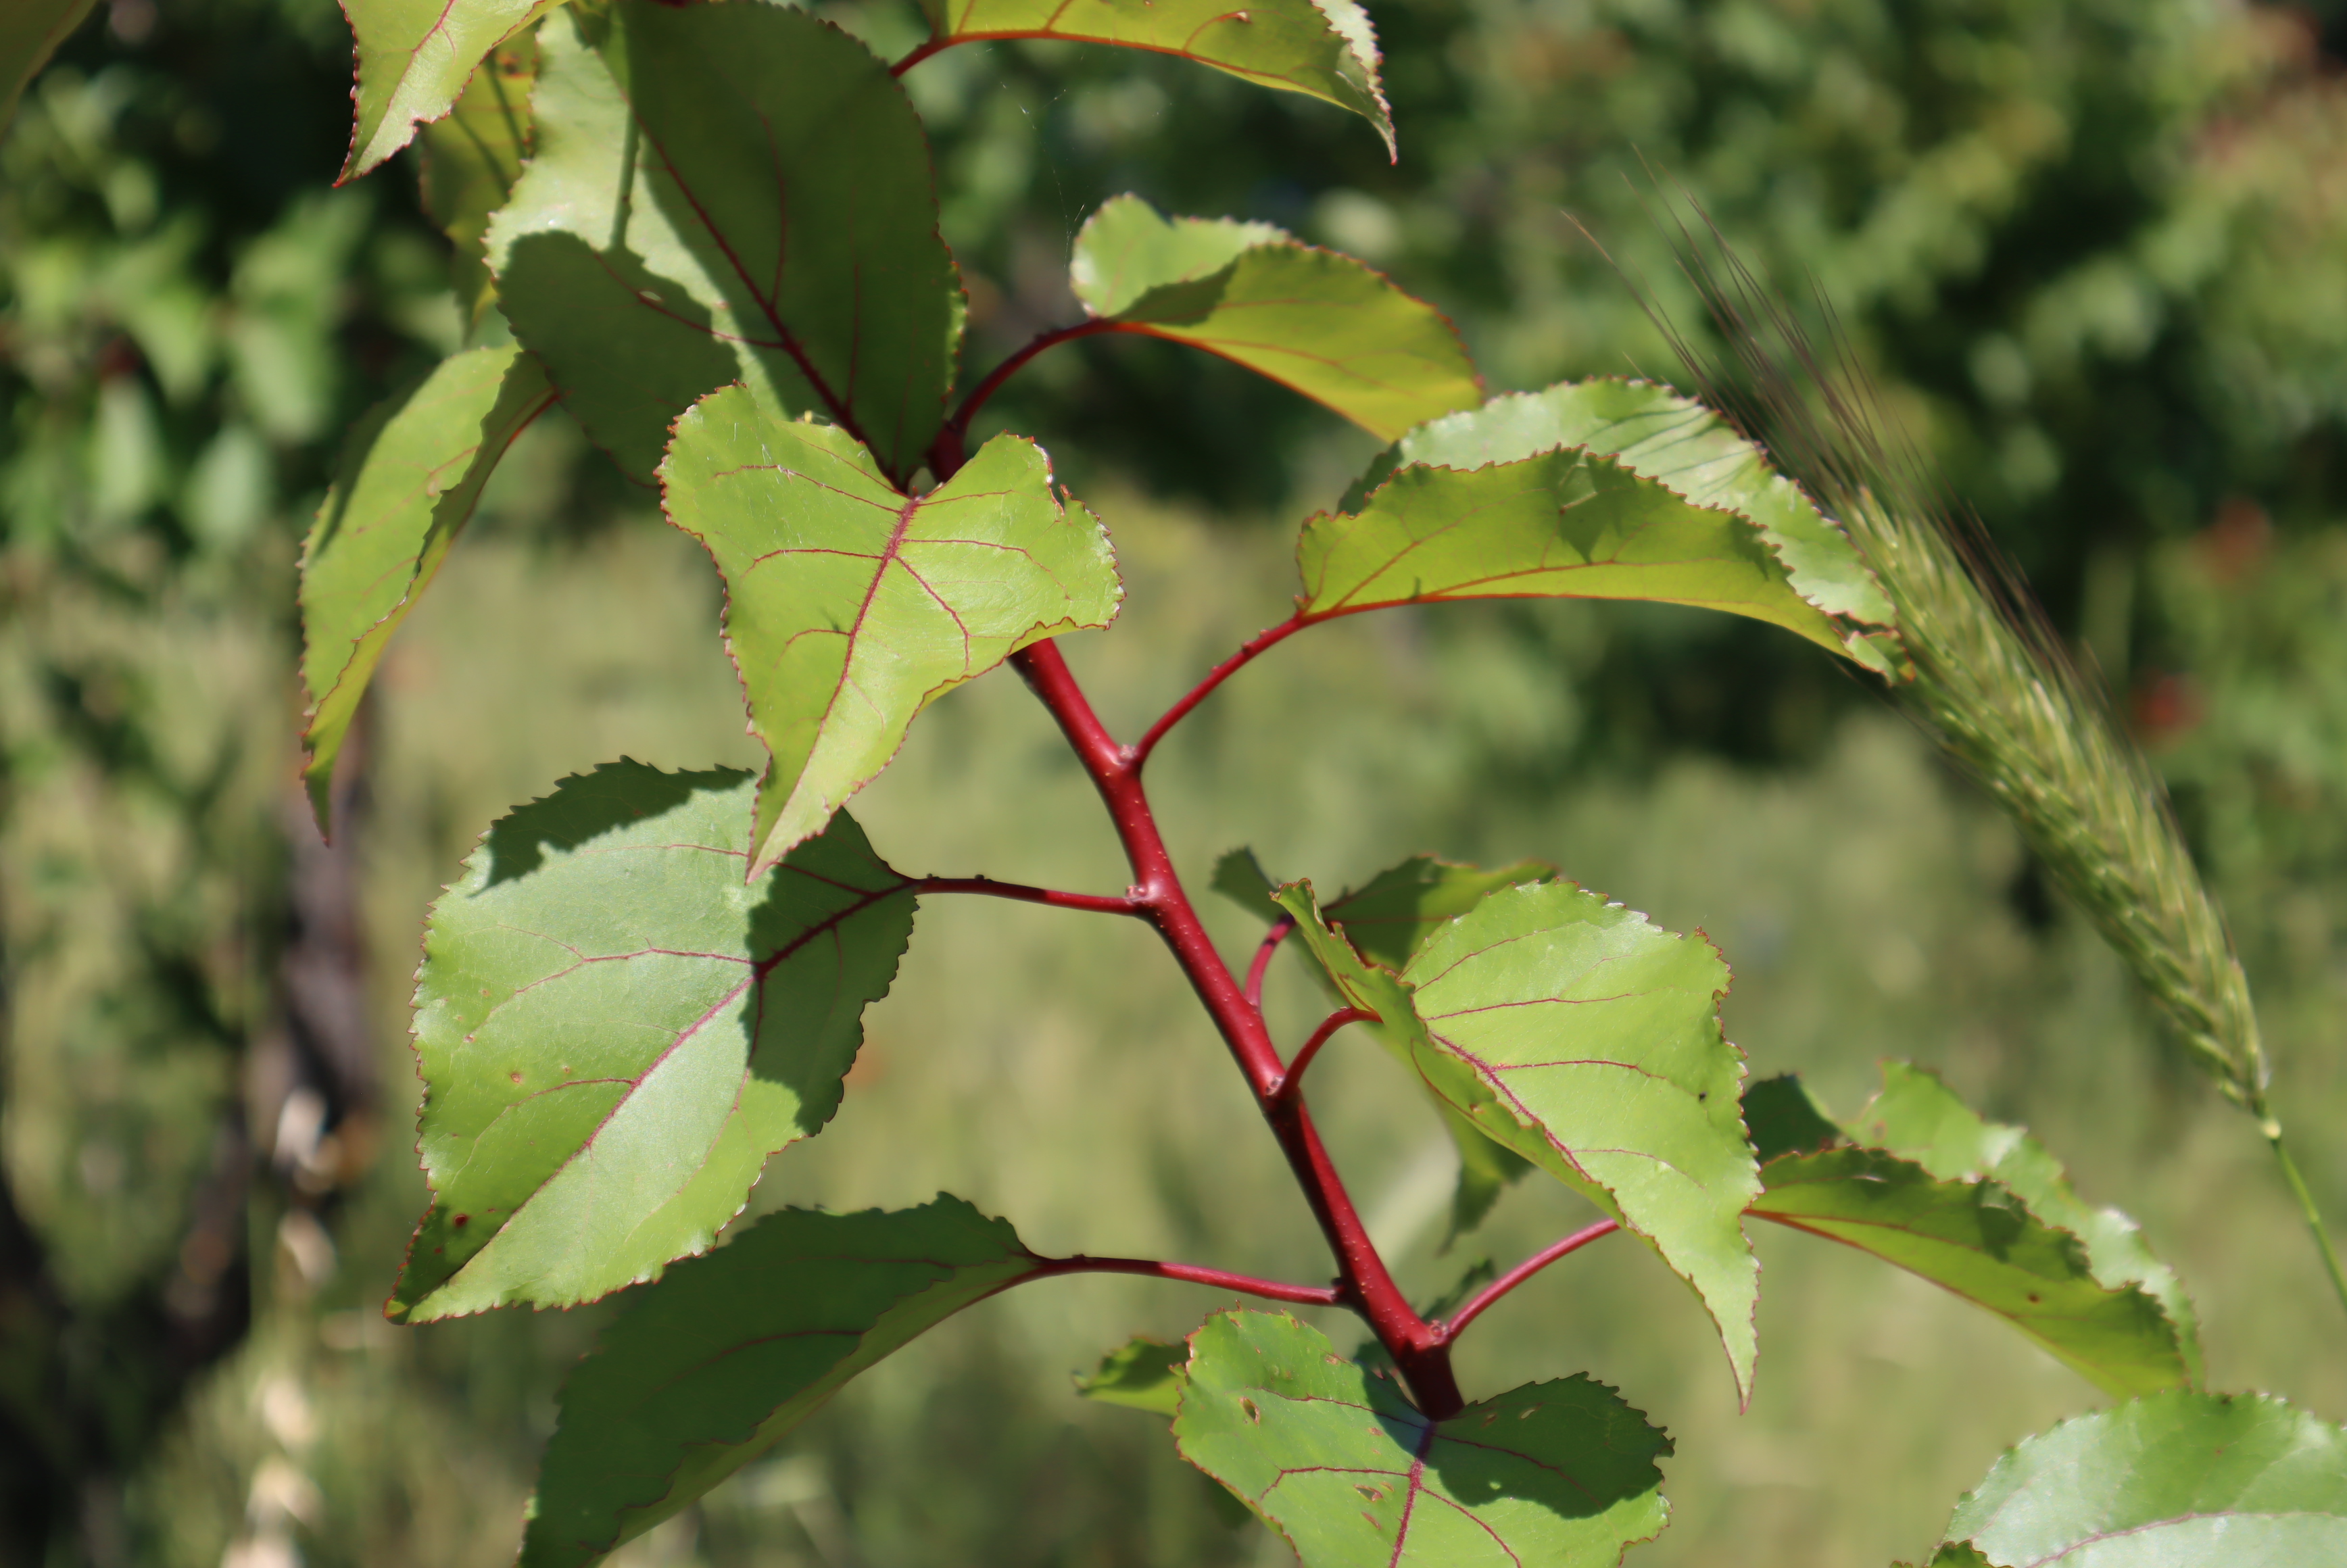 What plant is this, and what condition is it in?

apricot, shot hole disease
